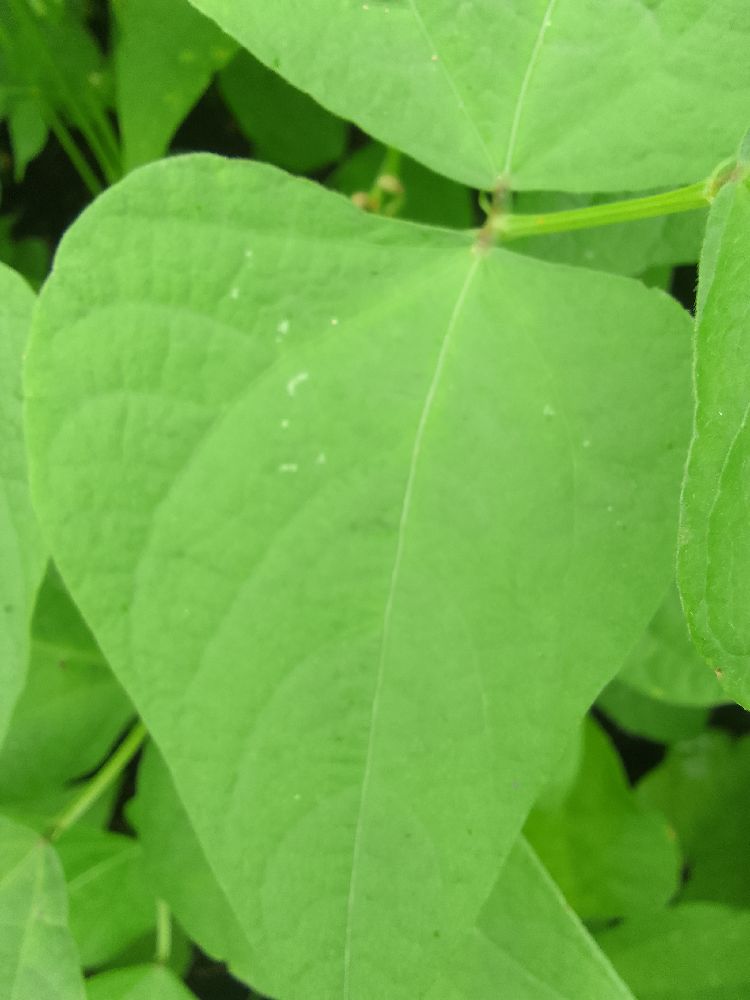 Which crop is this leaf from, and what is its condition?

common bean, healthy
